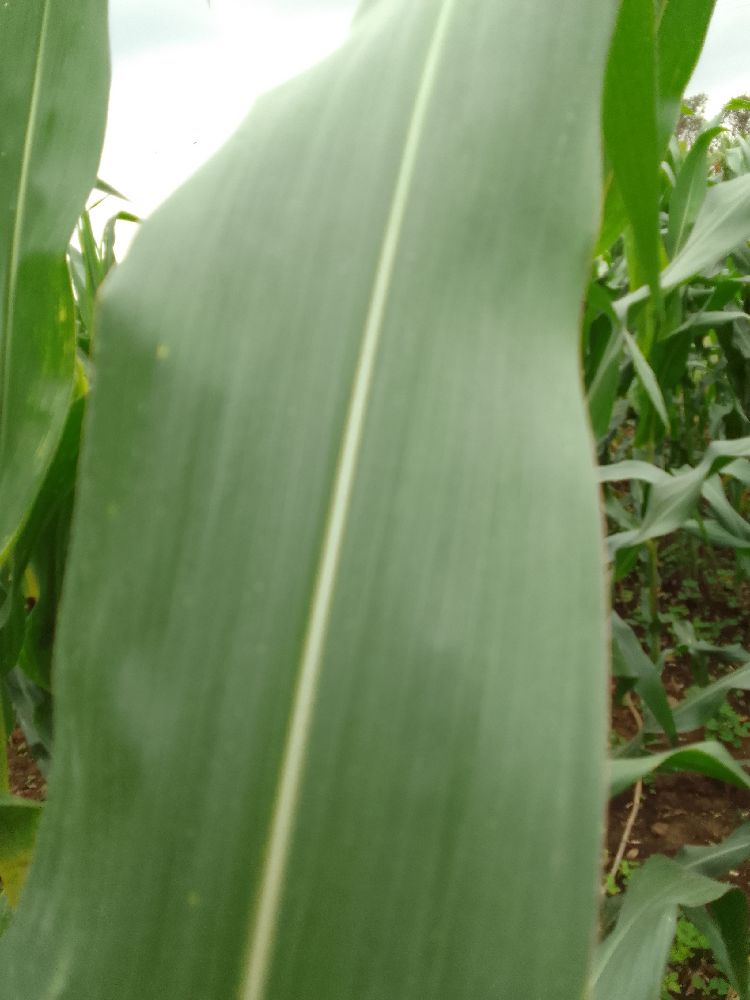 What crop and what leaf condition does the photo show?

maize, healthy
